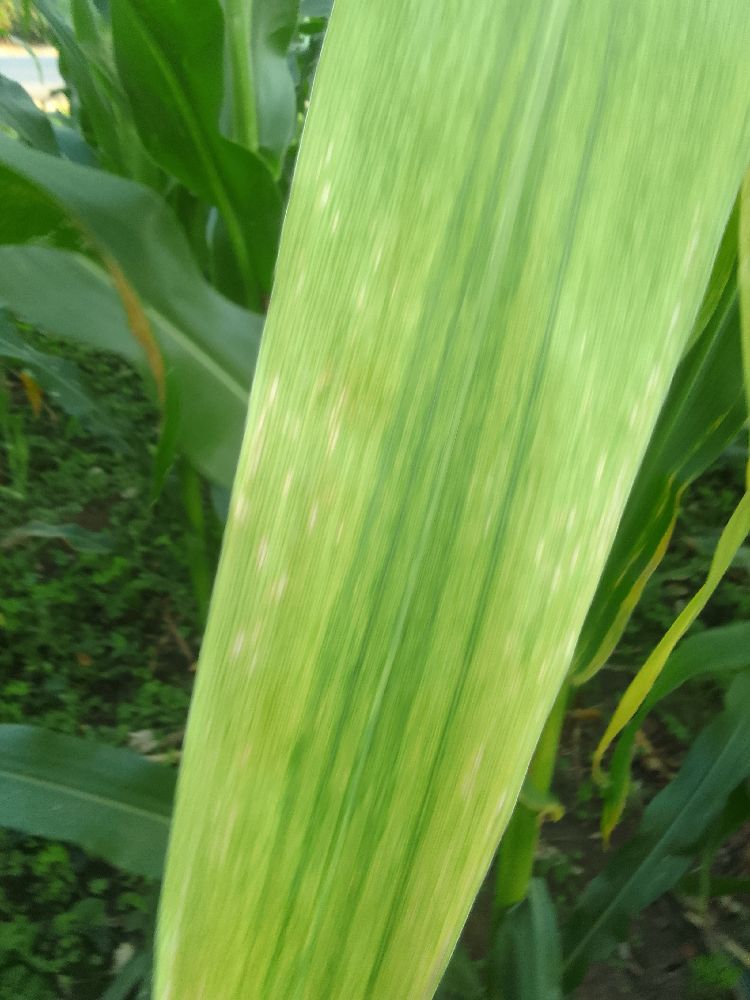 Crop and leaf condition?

maize, maize lethal necrosis
